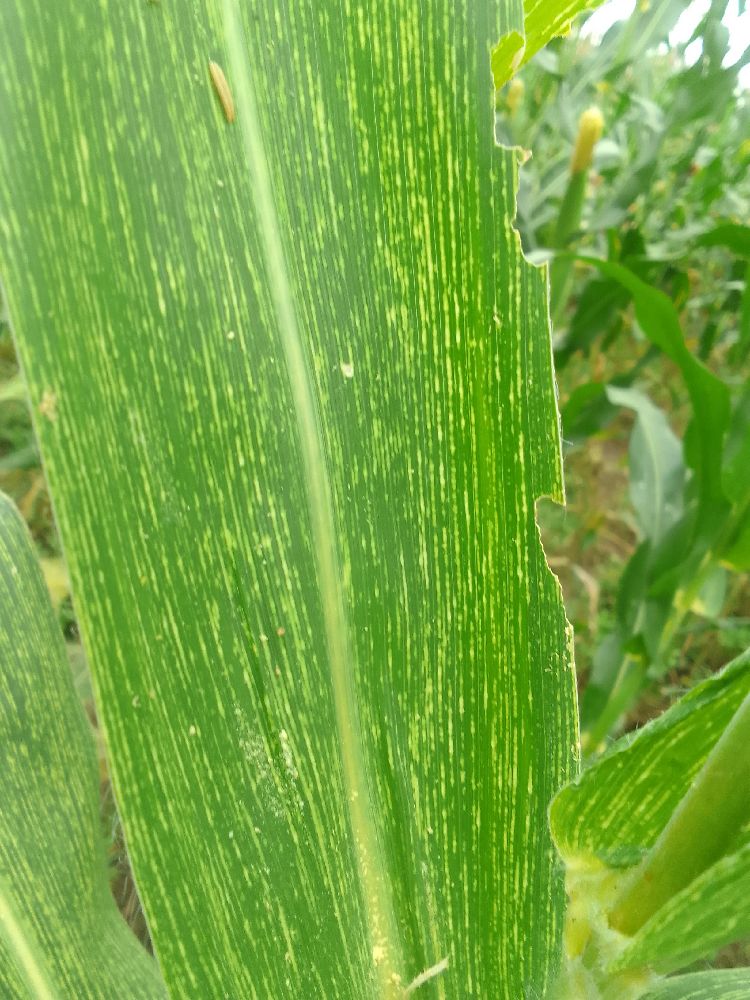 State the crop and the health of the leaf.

maize, maize streak virus
